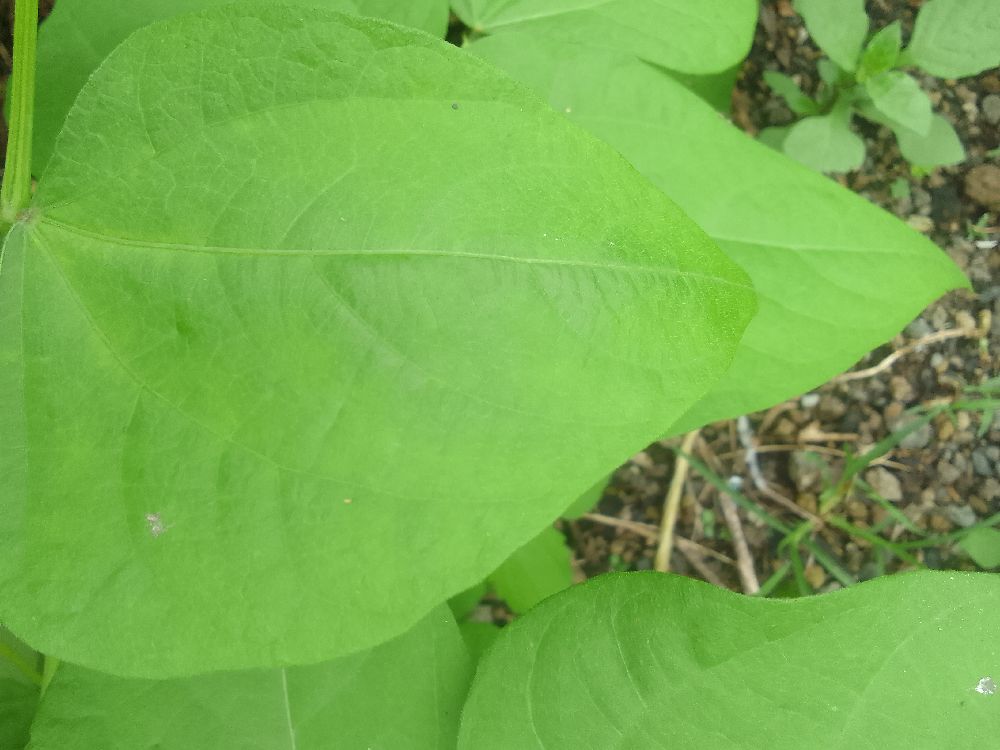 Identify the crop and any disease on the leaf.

common bean, healthy
